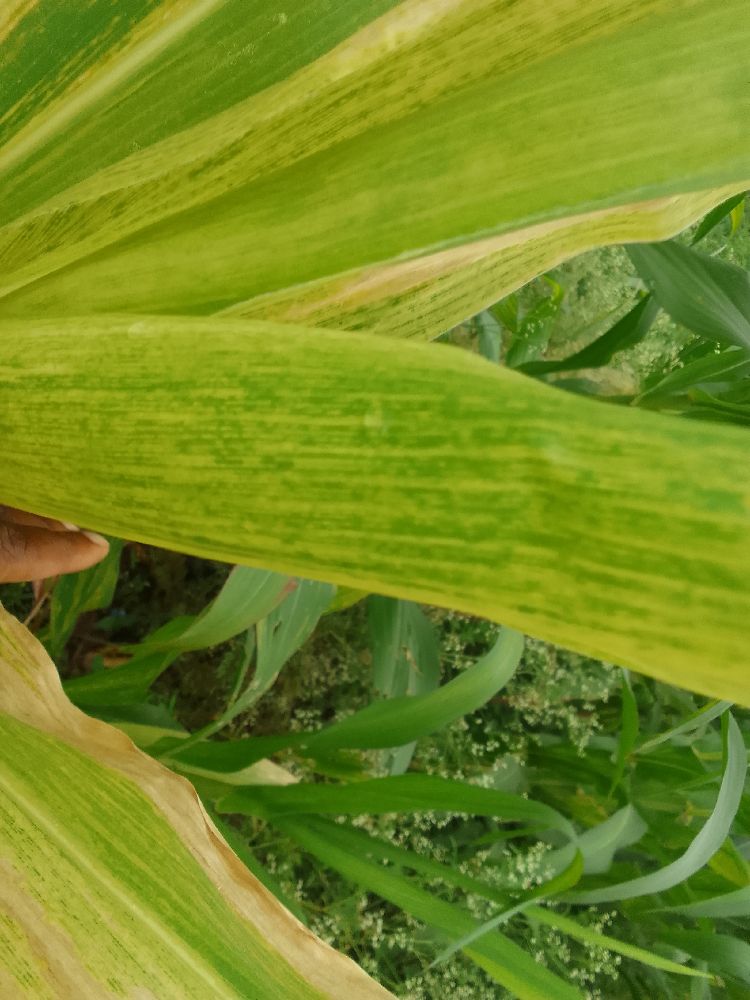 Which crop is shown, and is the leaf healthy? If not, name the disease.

maize, maize lethal necrosis
